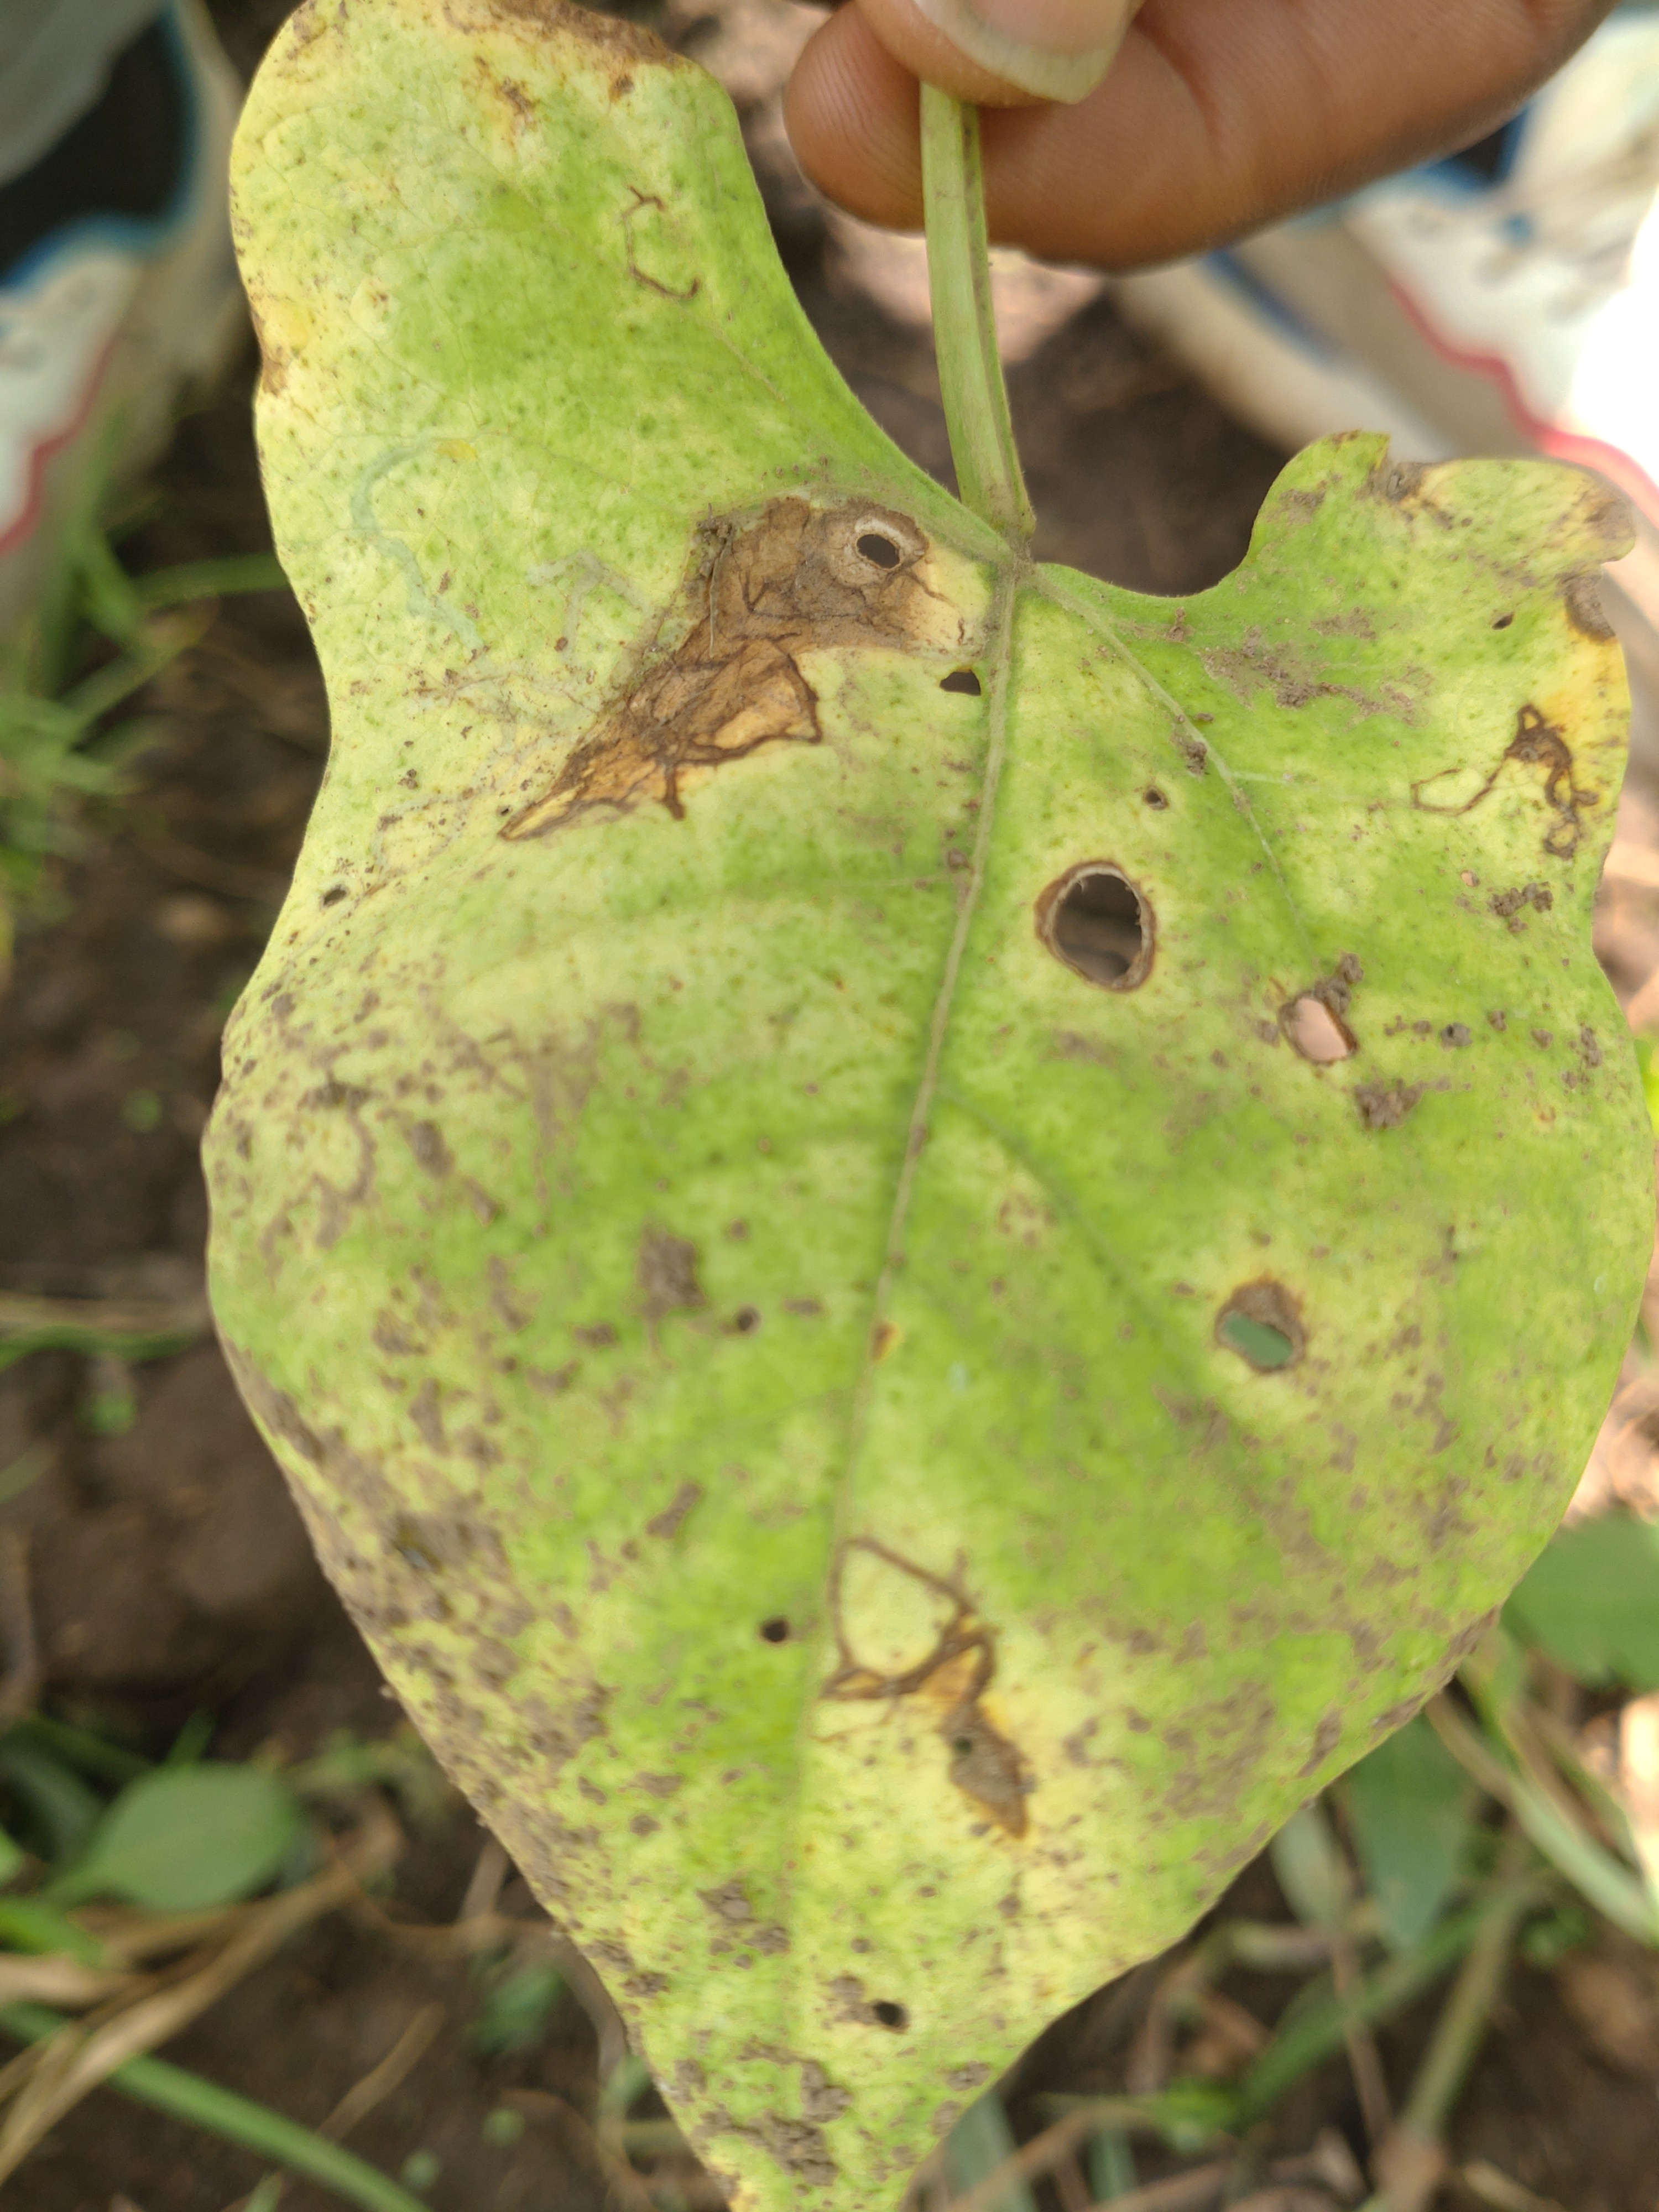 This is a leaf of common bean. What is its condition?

anthracnose
